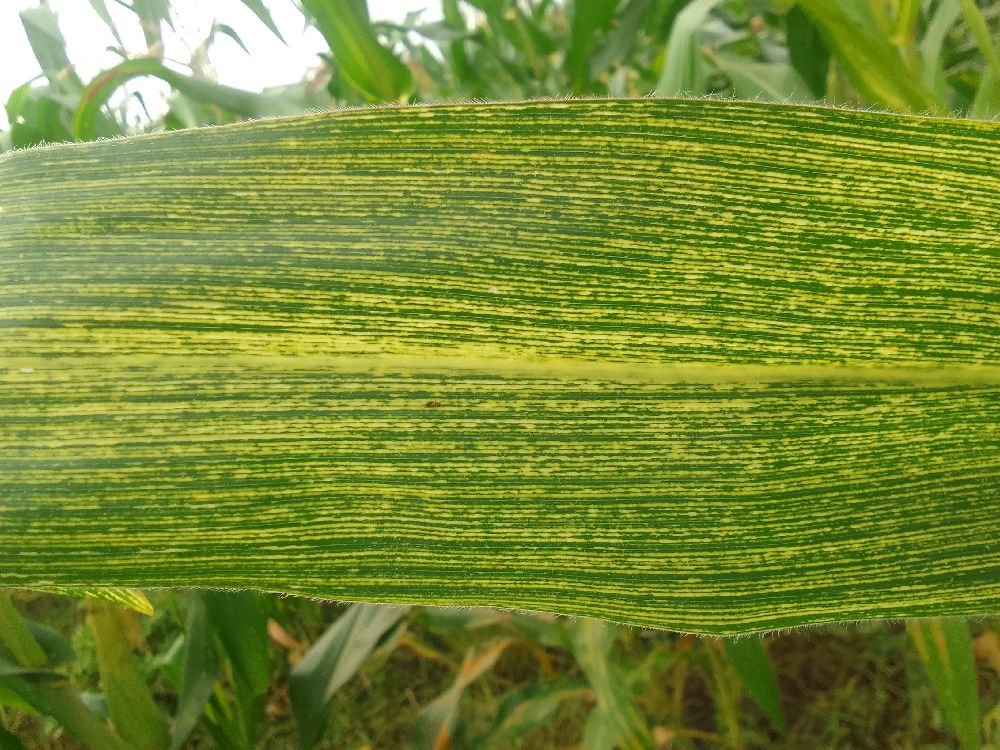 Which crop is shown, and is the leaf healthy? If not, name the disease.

maize, maize streak virus
